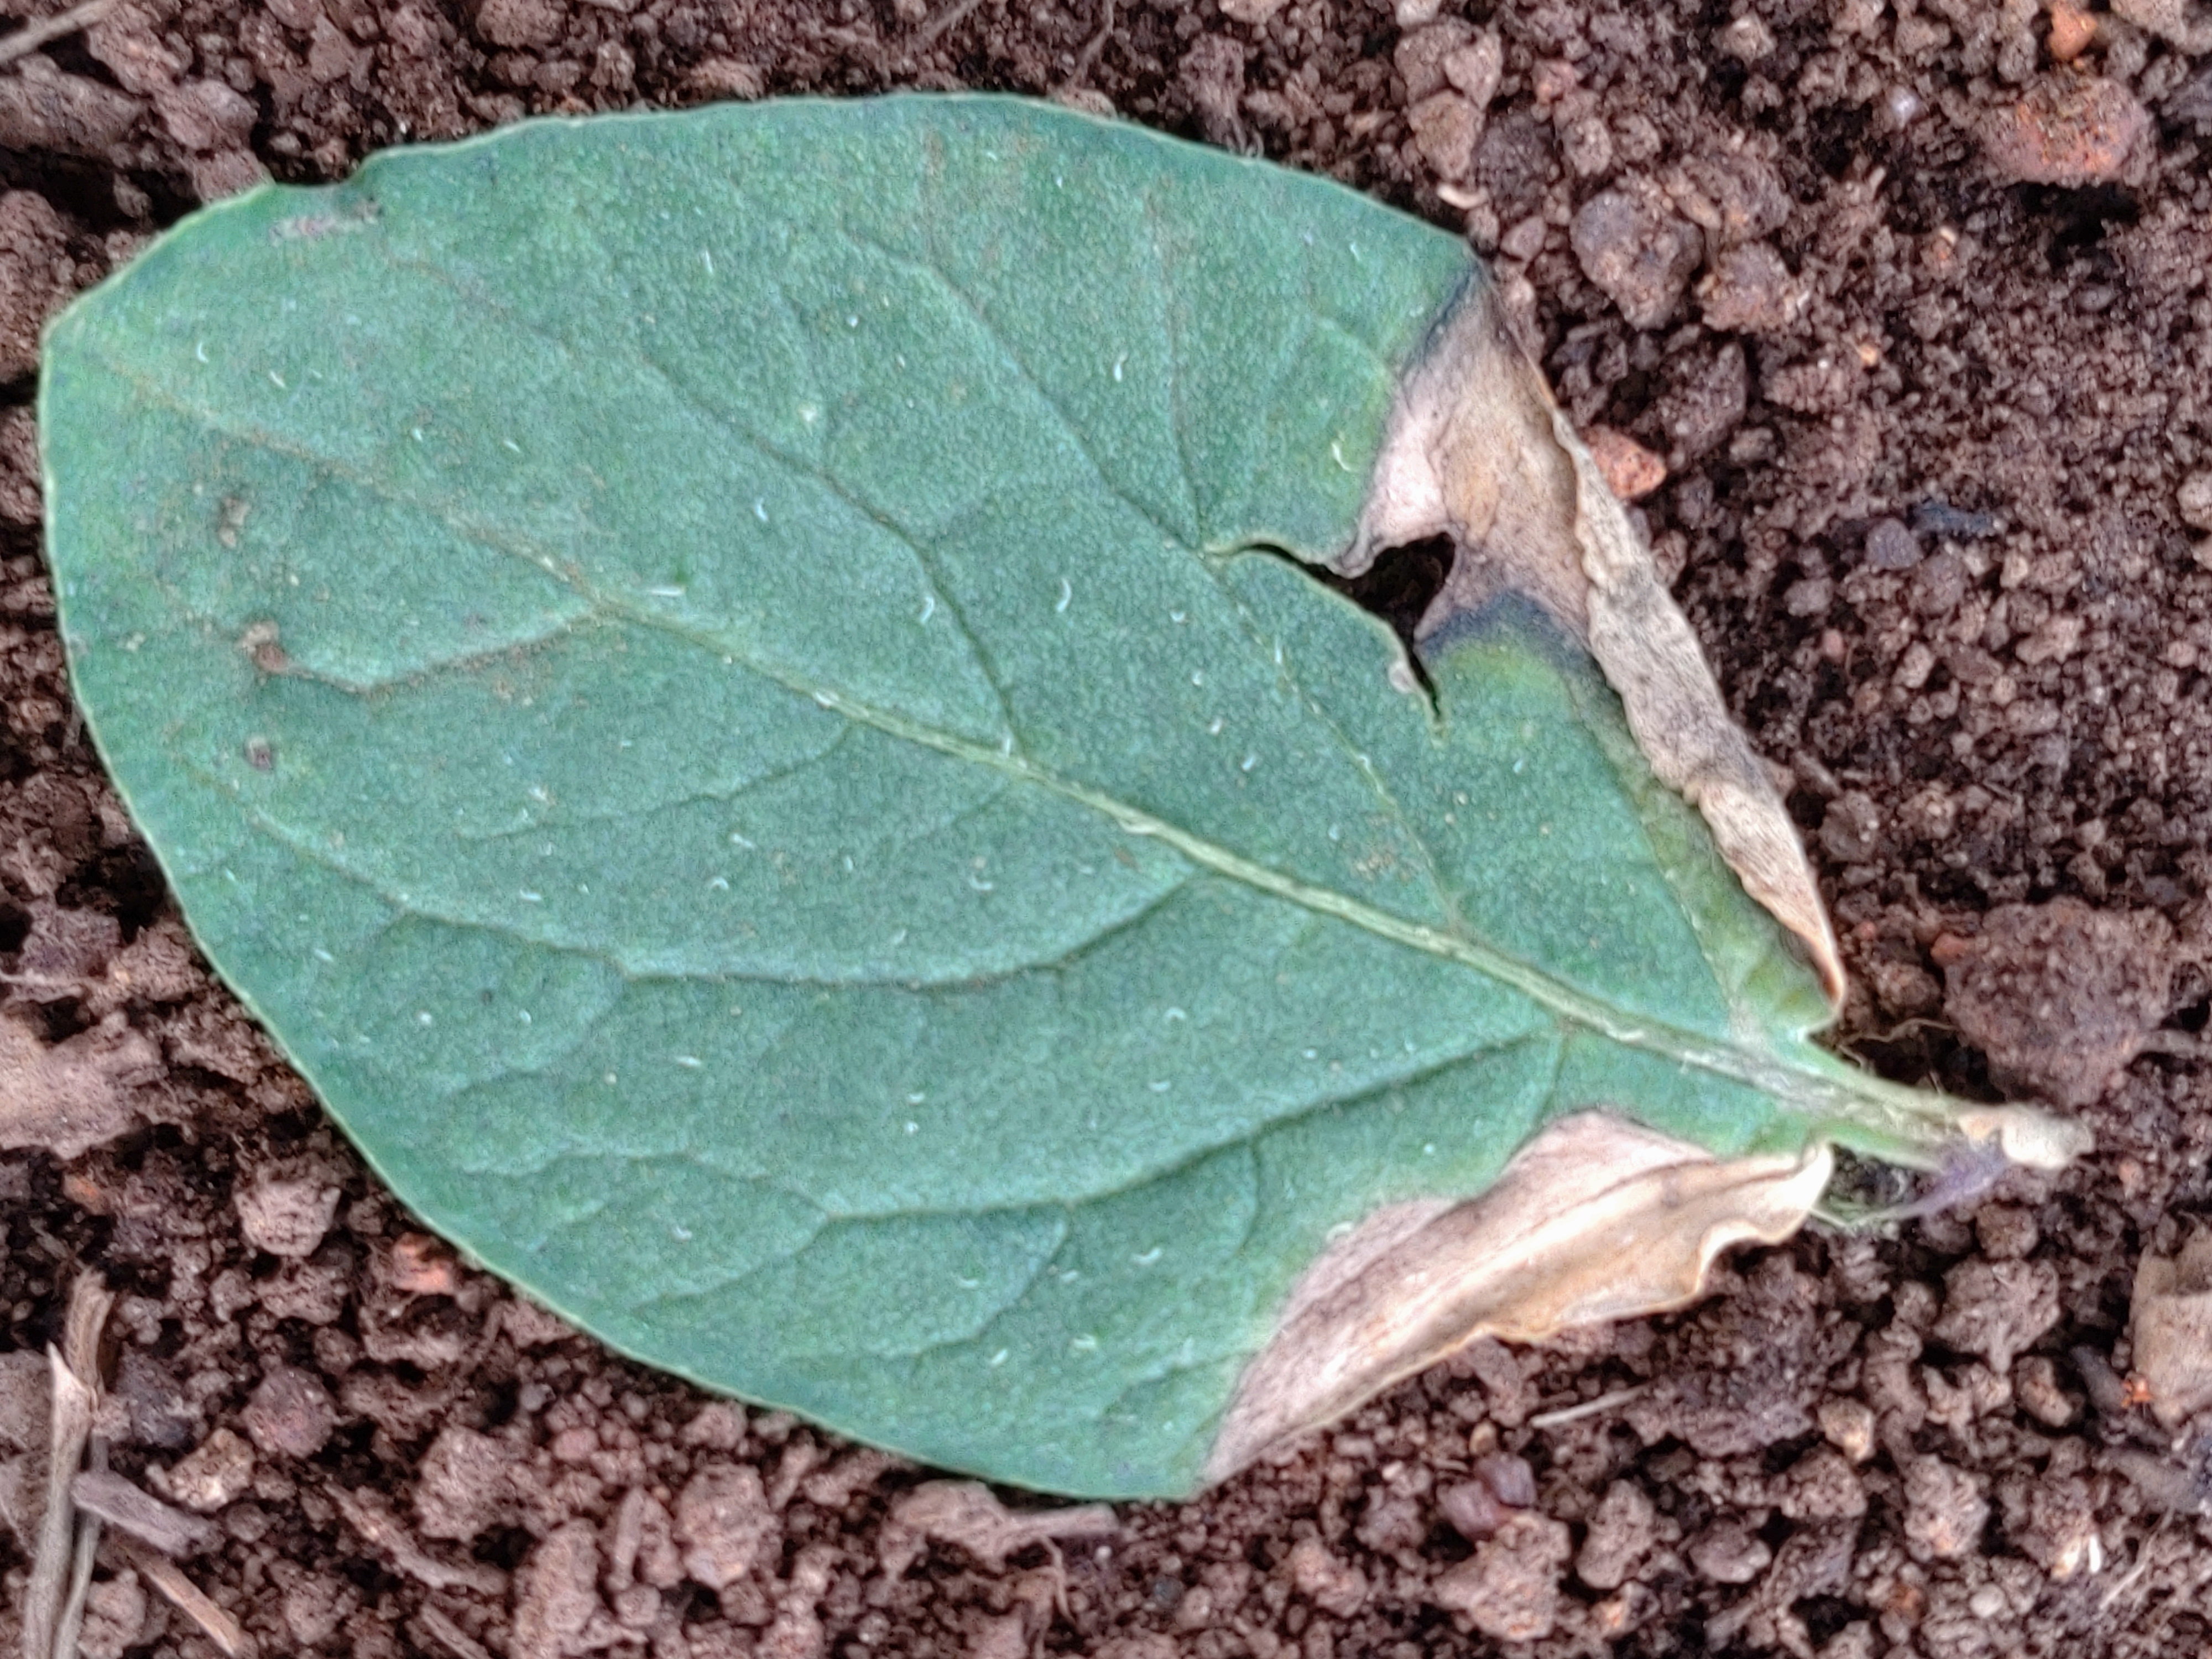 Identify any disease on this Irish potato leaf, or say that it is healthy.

early blight
